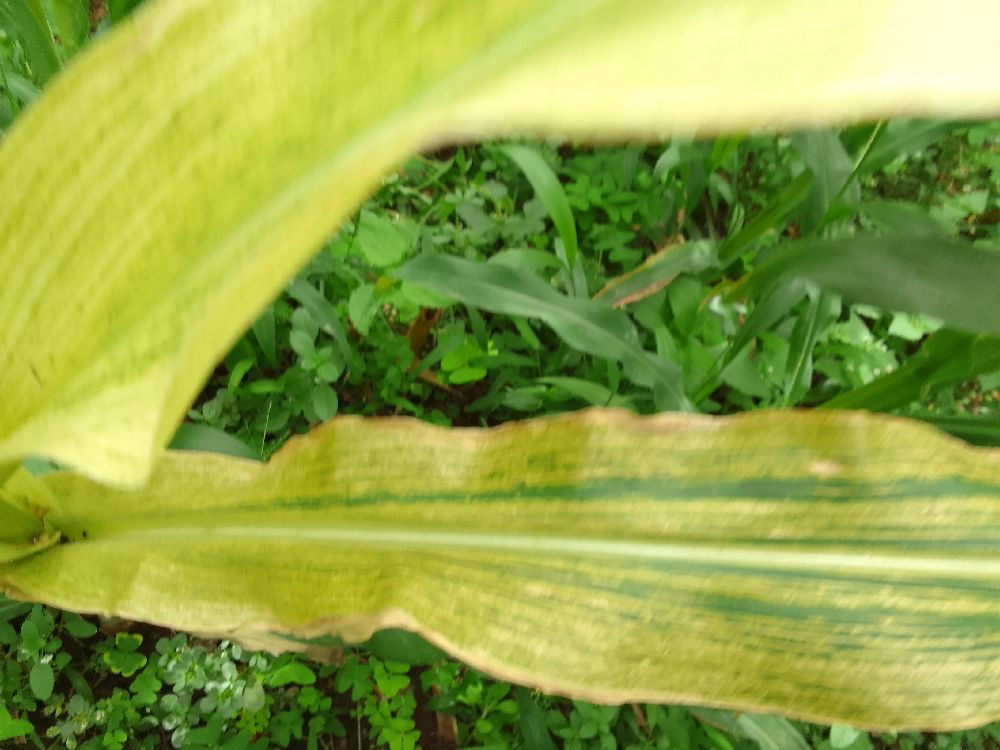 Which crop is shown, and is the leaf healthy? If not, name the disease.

maize, maize lethal necrosis
